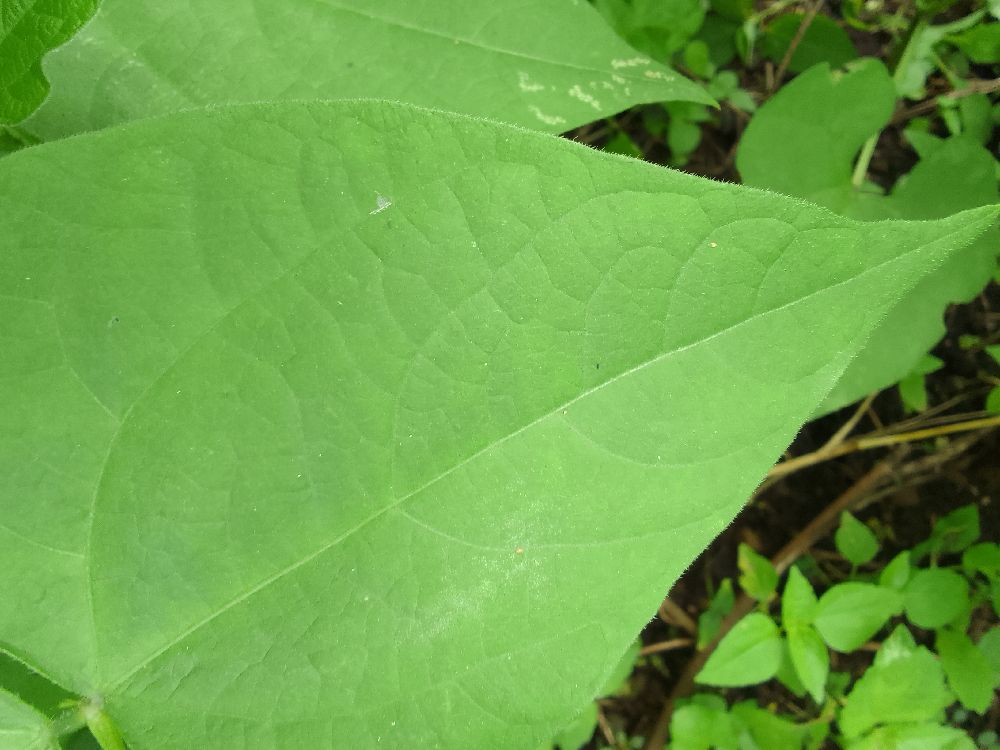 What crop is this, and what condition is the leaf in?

common bean, healthy
